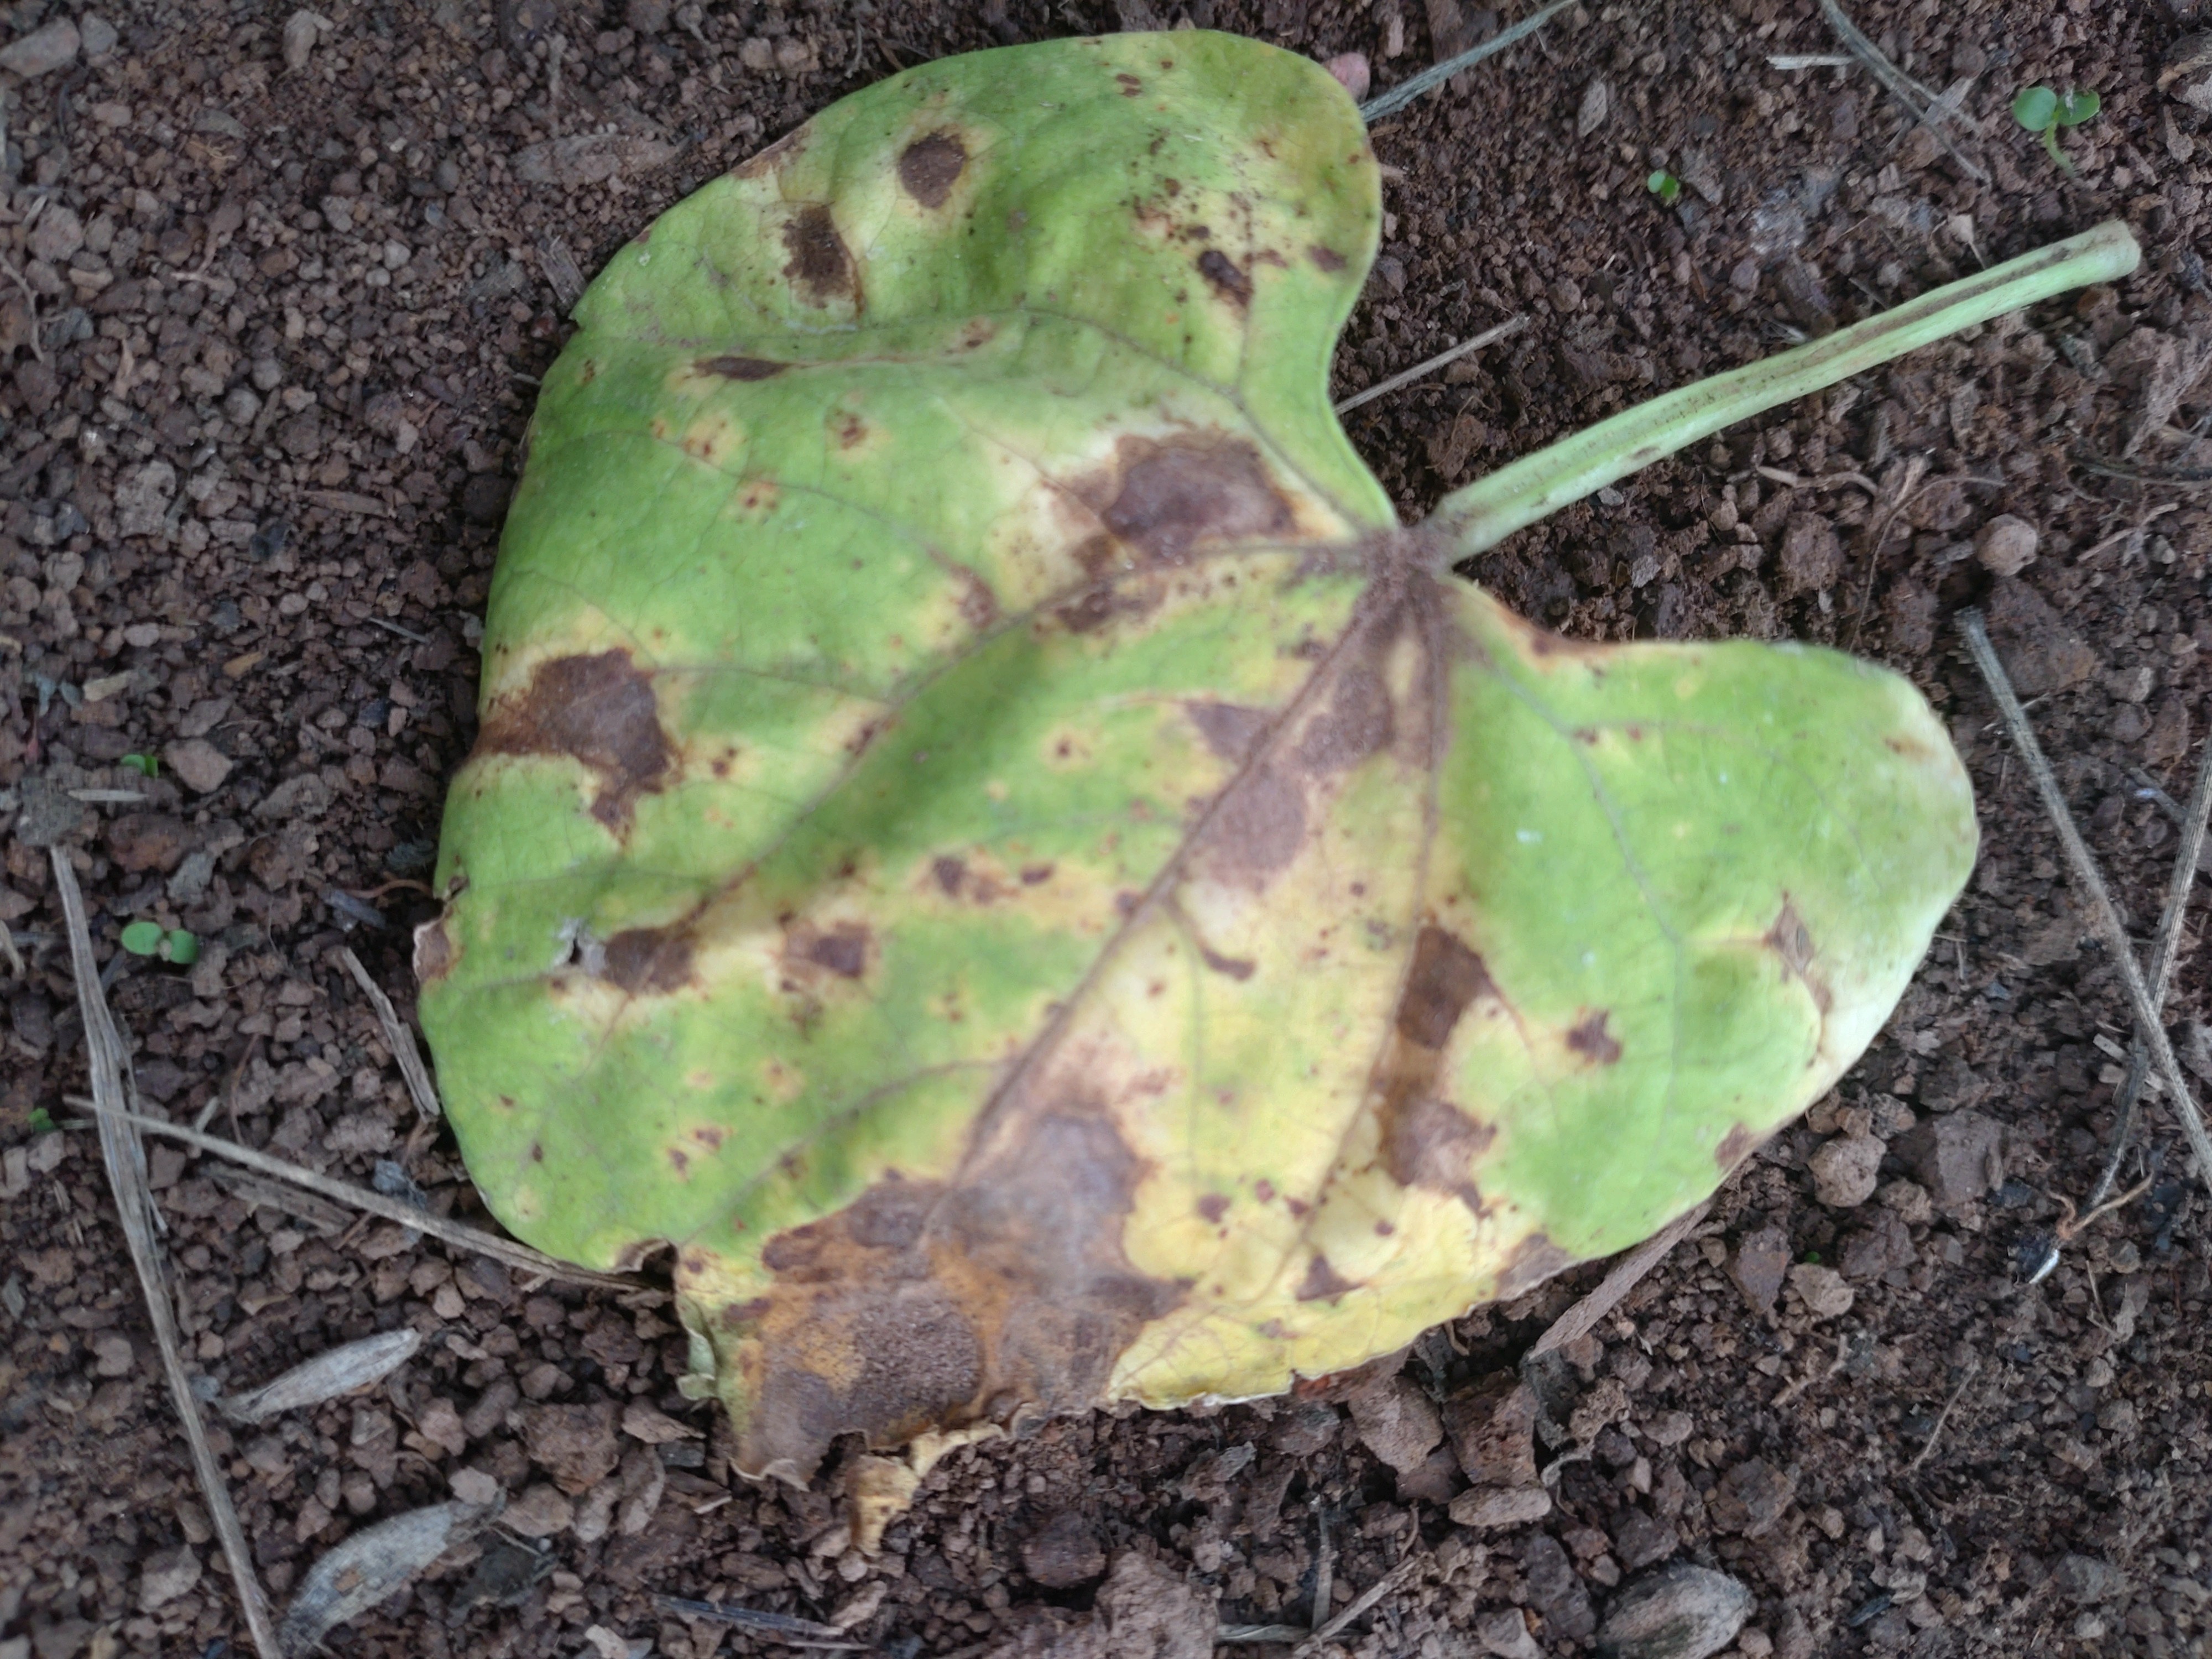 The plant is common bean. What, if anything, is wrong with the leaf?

rust
